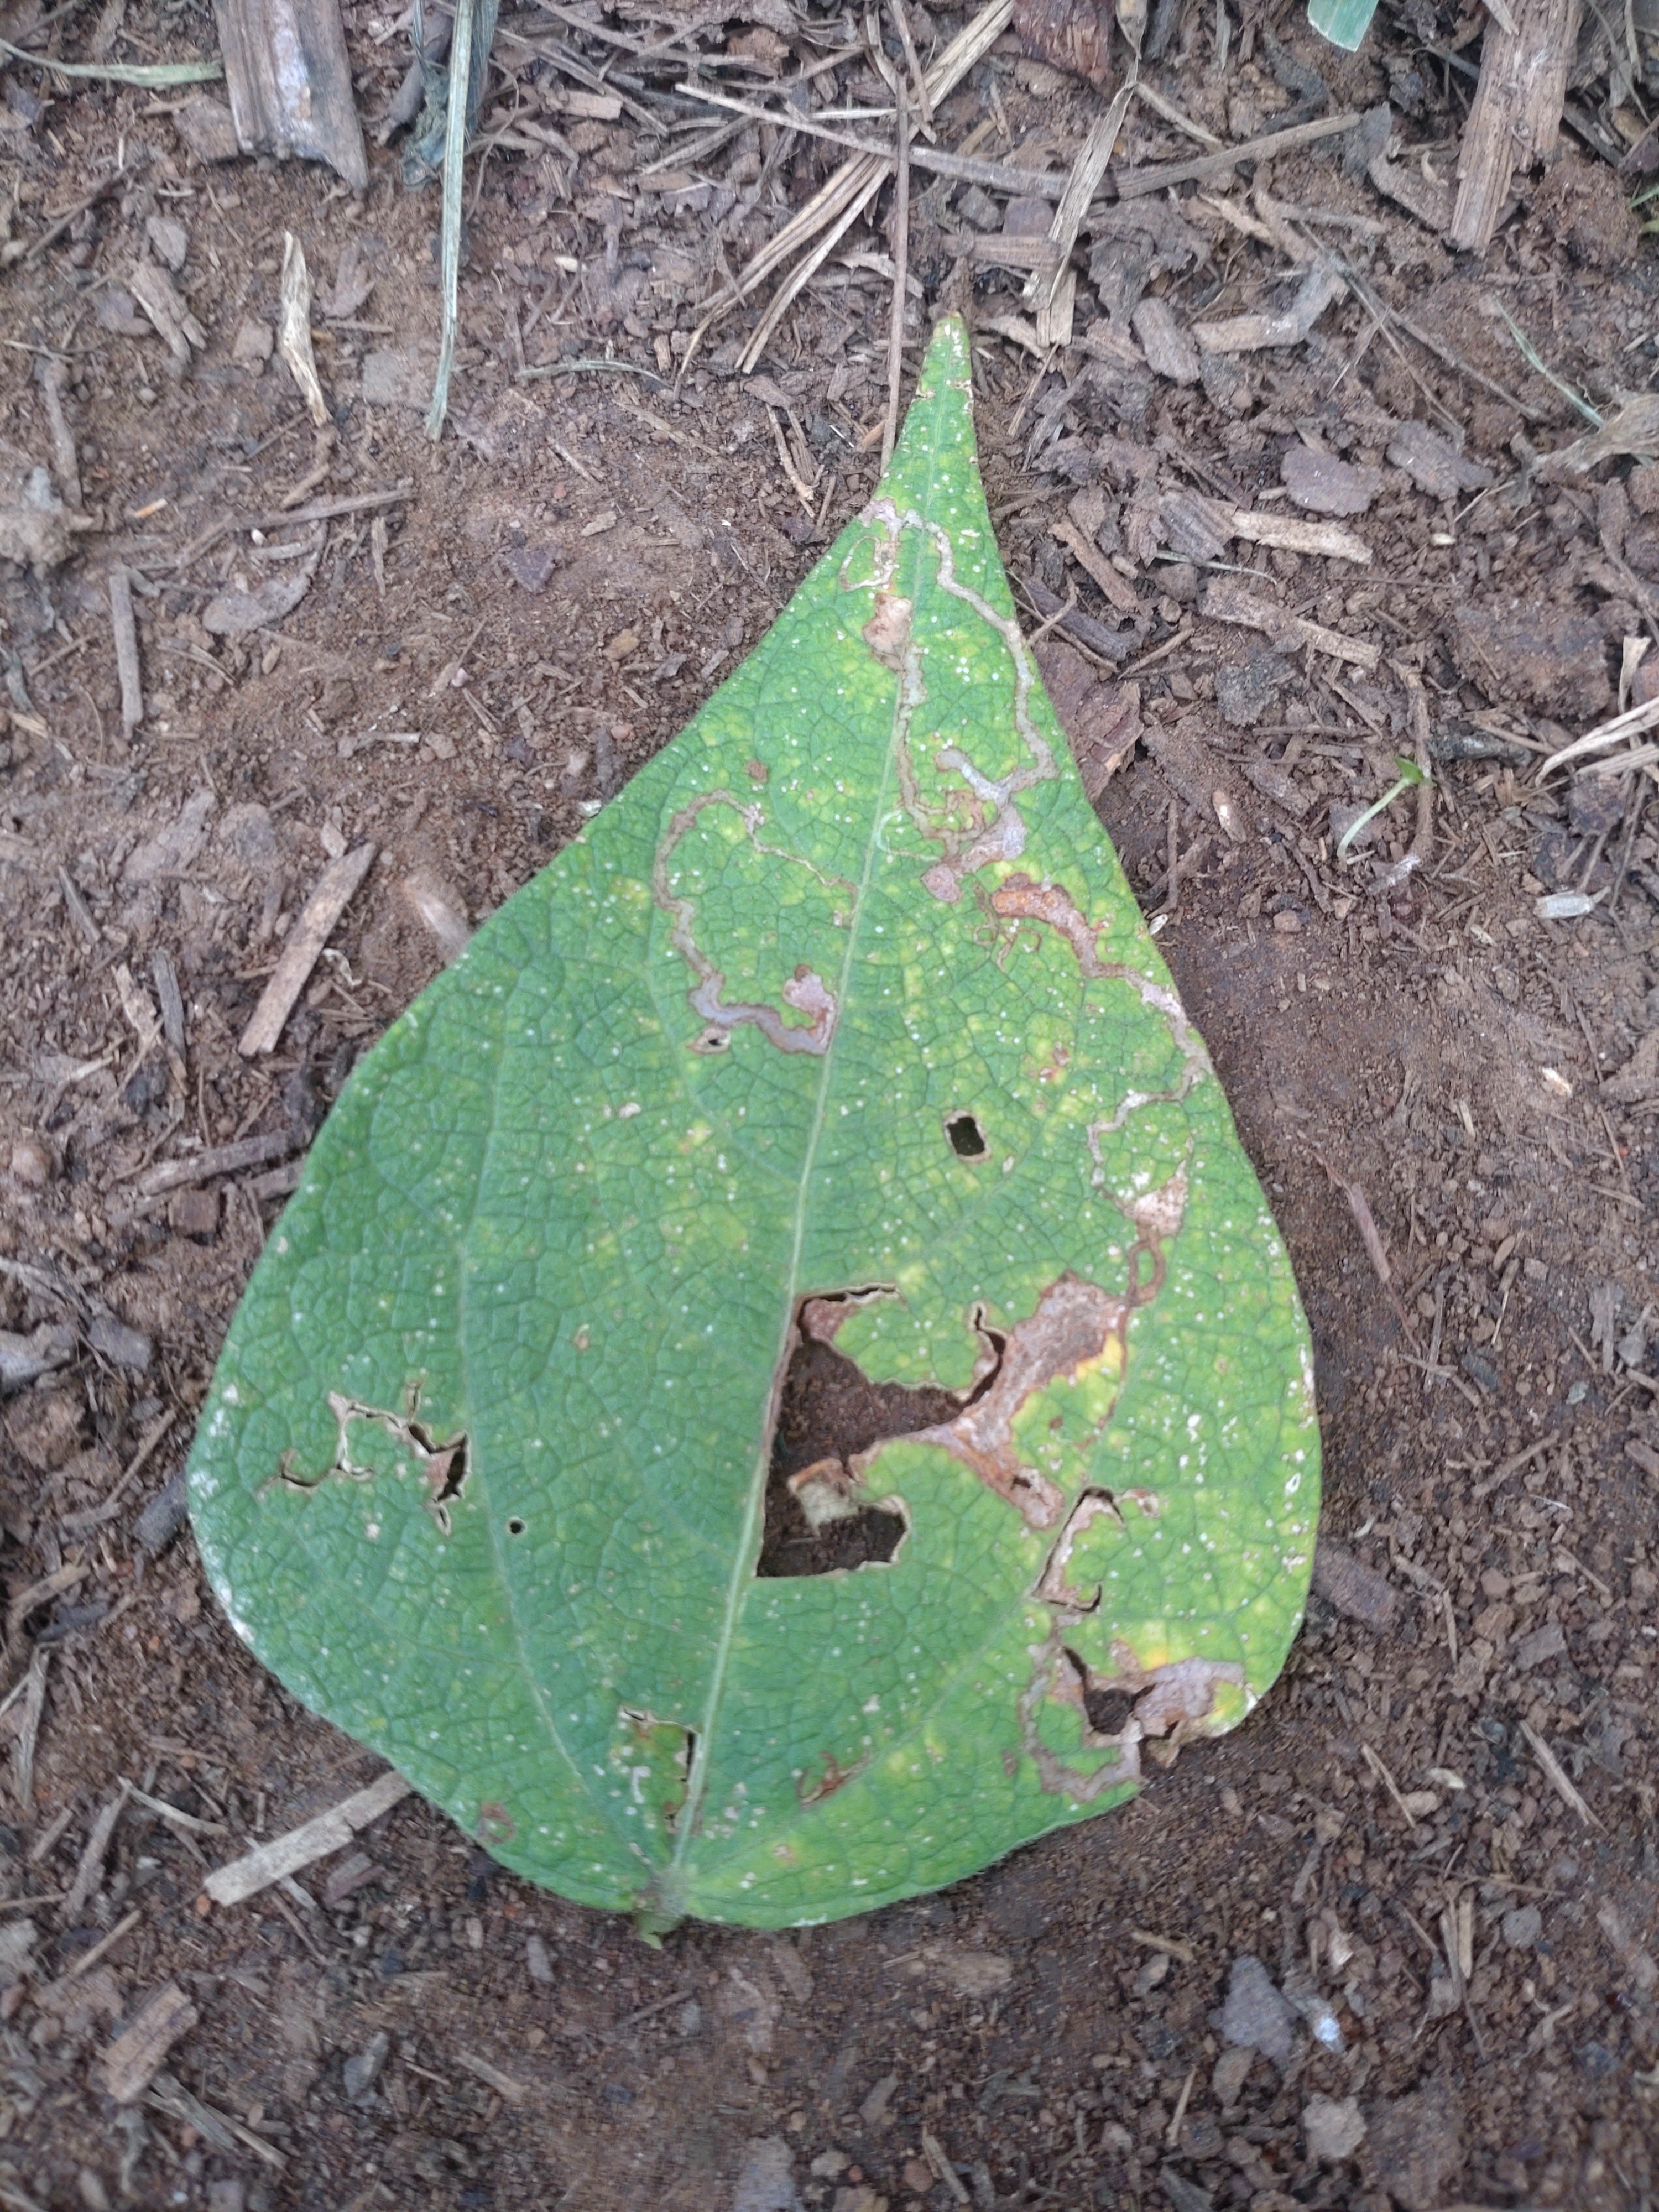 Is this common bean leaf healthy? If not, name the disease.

anthracnose
